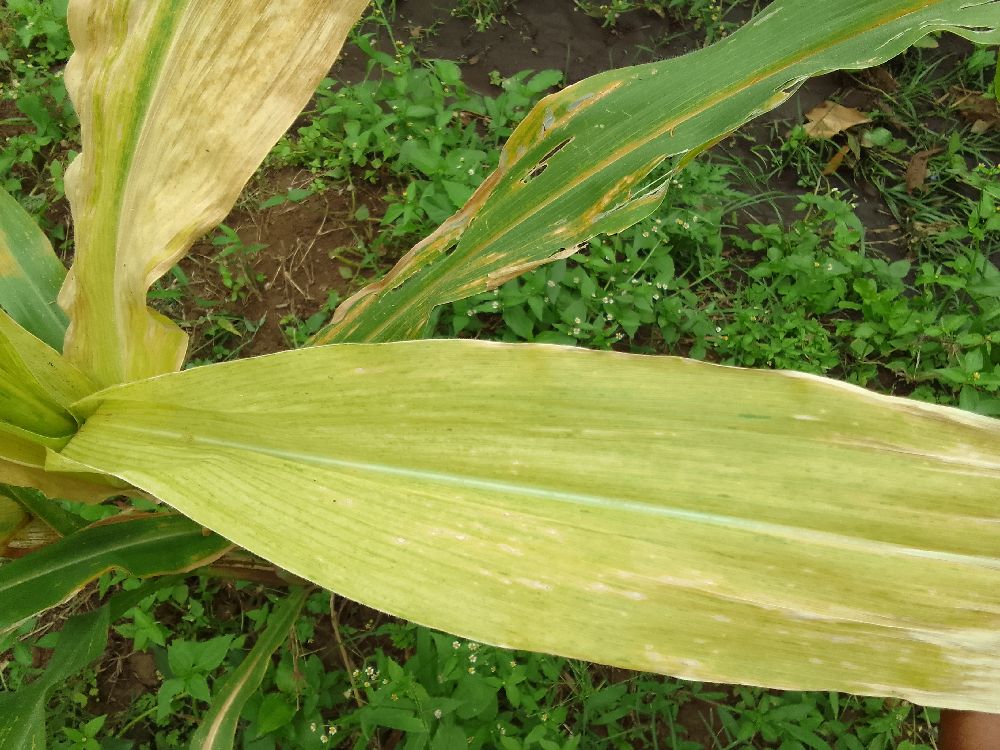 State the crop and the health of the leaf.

maize, maize lethal necrosis
